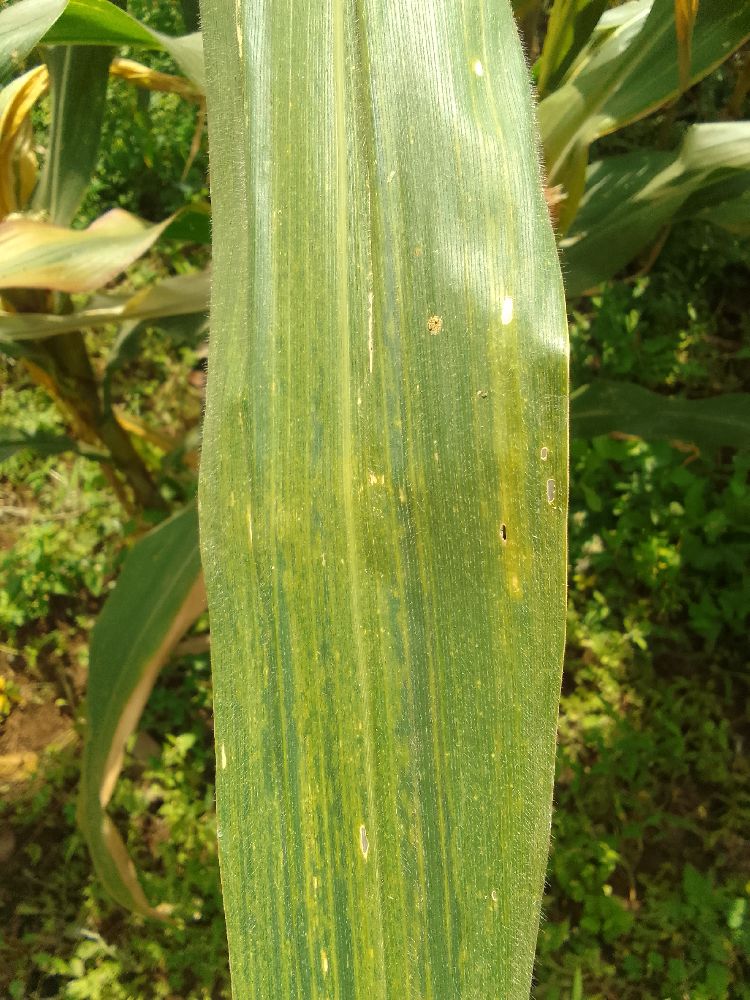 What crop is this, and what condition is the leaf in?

maize, maize lethal necrosis
